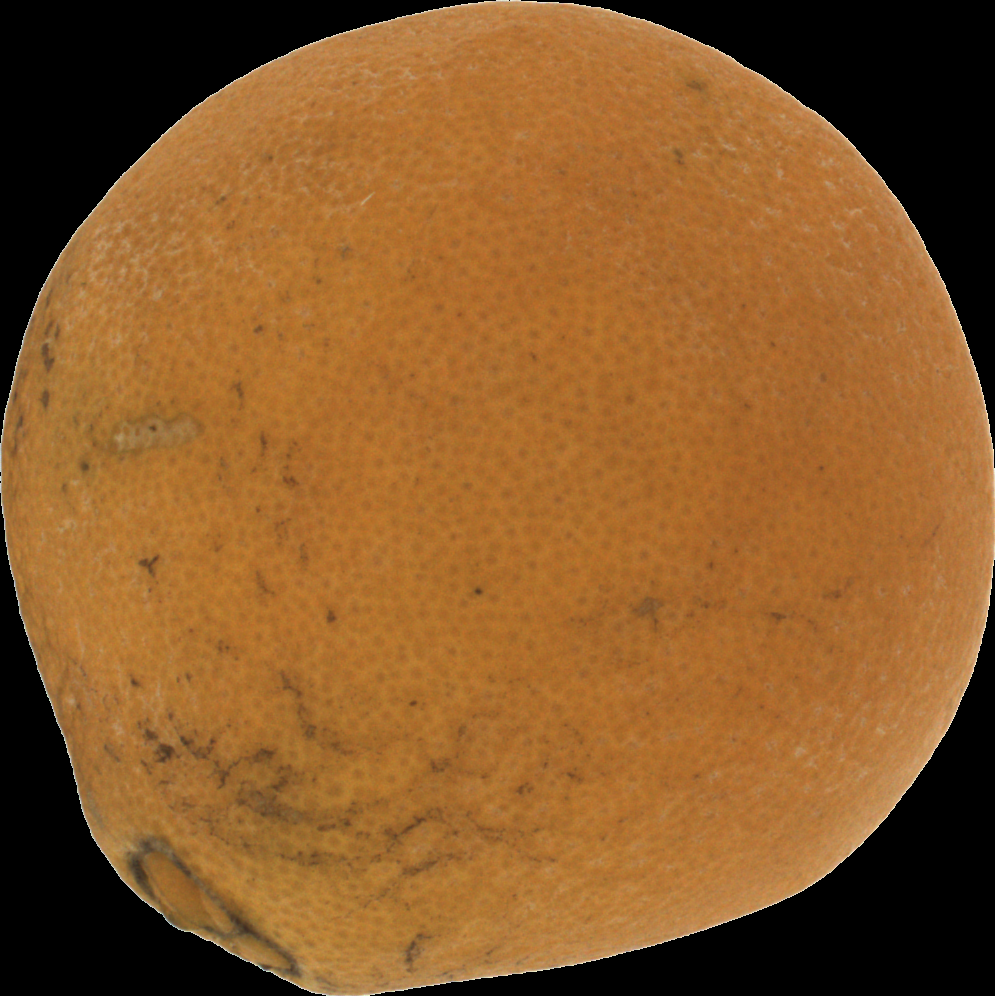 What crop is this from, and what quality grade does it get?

orange, bad
